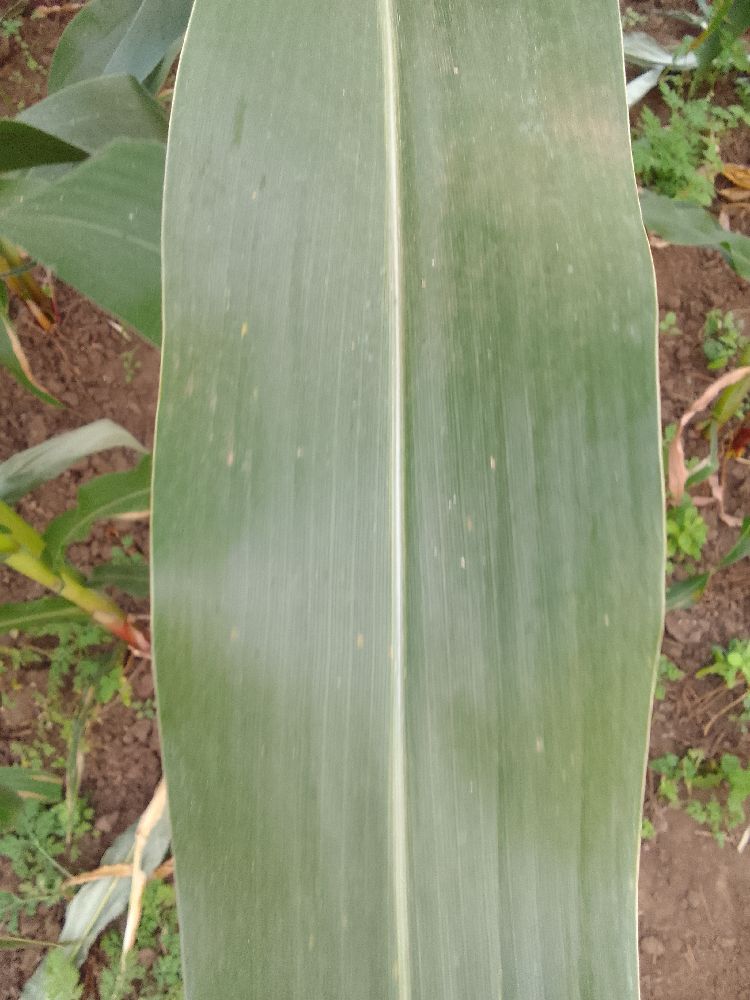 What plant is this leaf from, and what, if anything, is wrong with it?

maize, healthy
